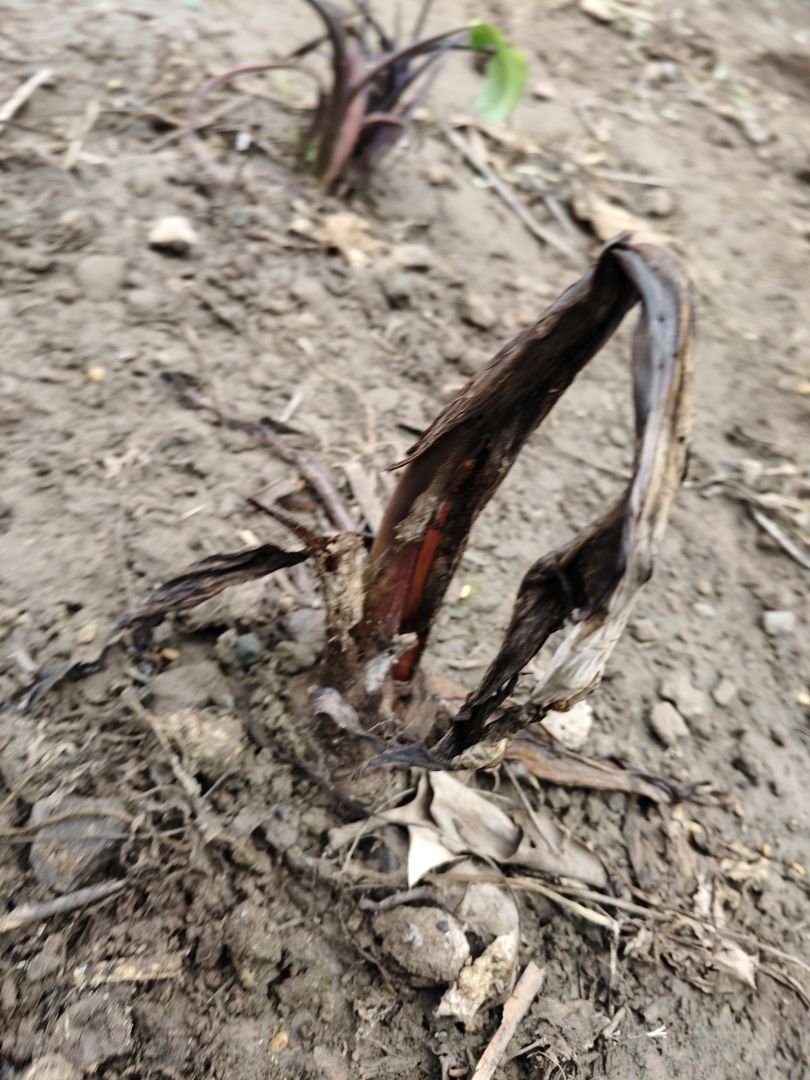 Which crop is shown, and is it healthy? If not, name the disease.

taro, root rot
